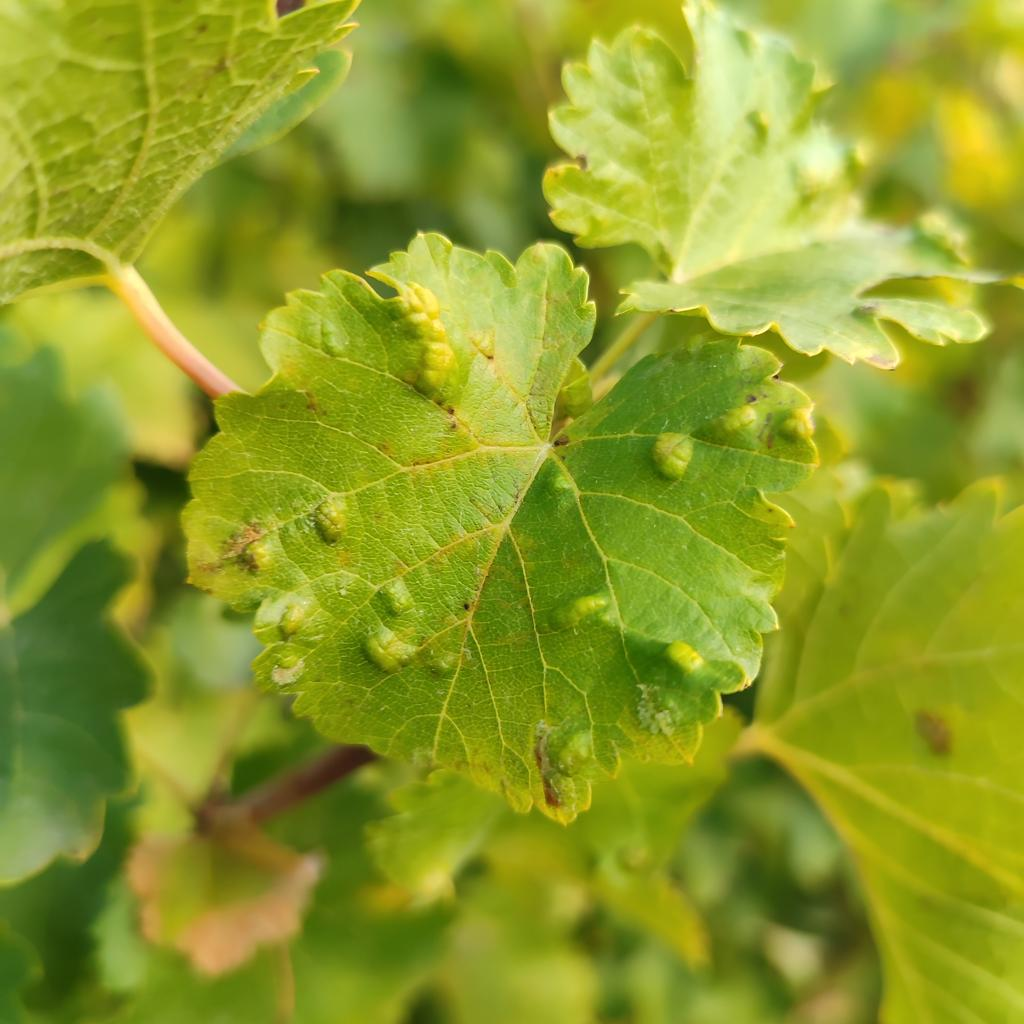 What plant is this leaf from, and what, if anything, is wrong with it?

grapevine, erineum mite
